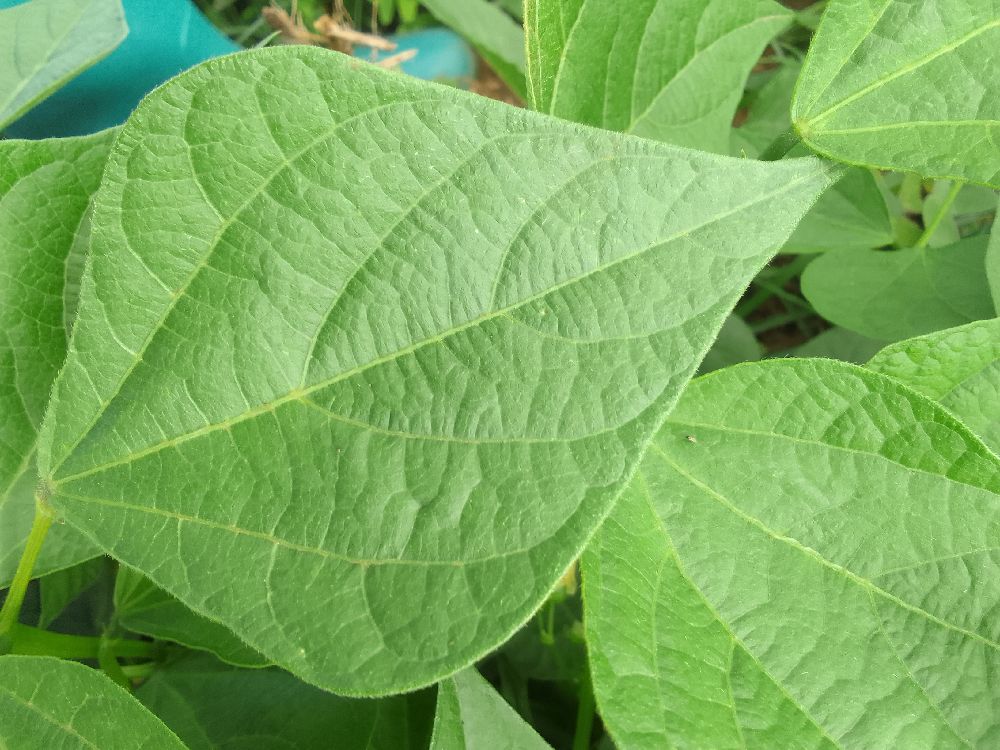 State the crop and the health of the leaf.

common bean, healthy
